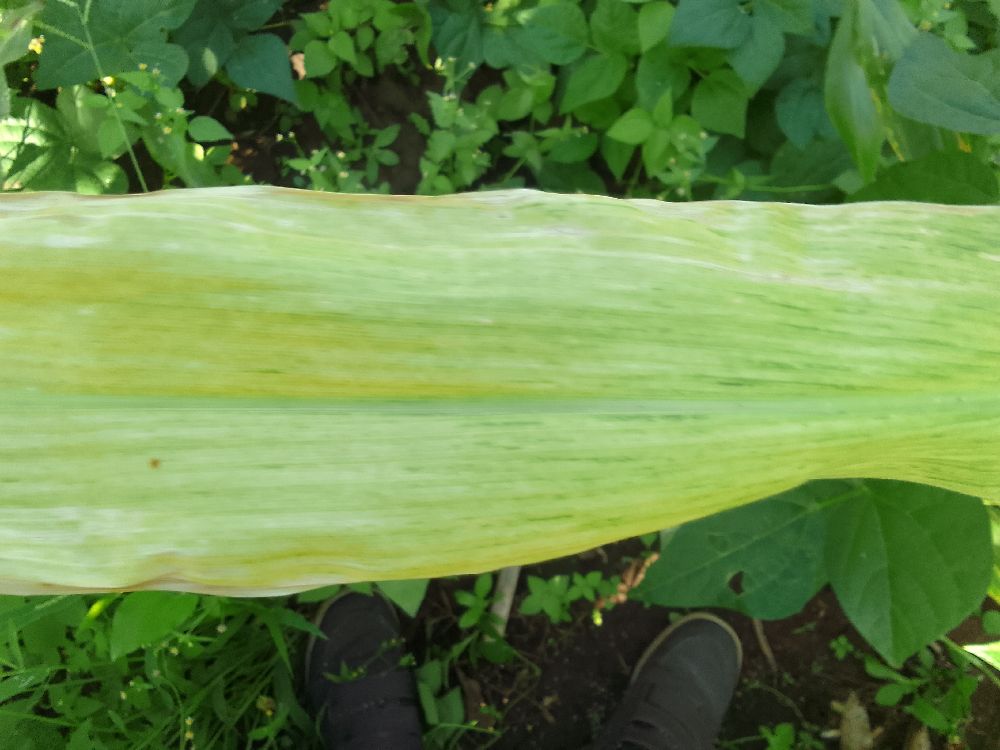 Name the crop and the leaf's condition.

maize, maize lethal necrosis
